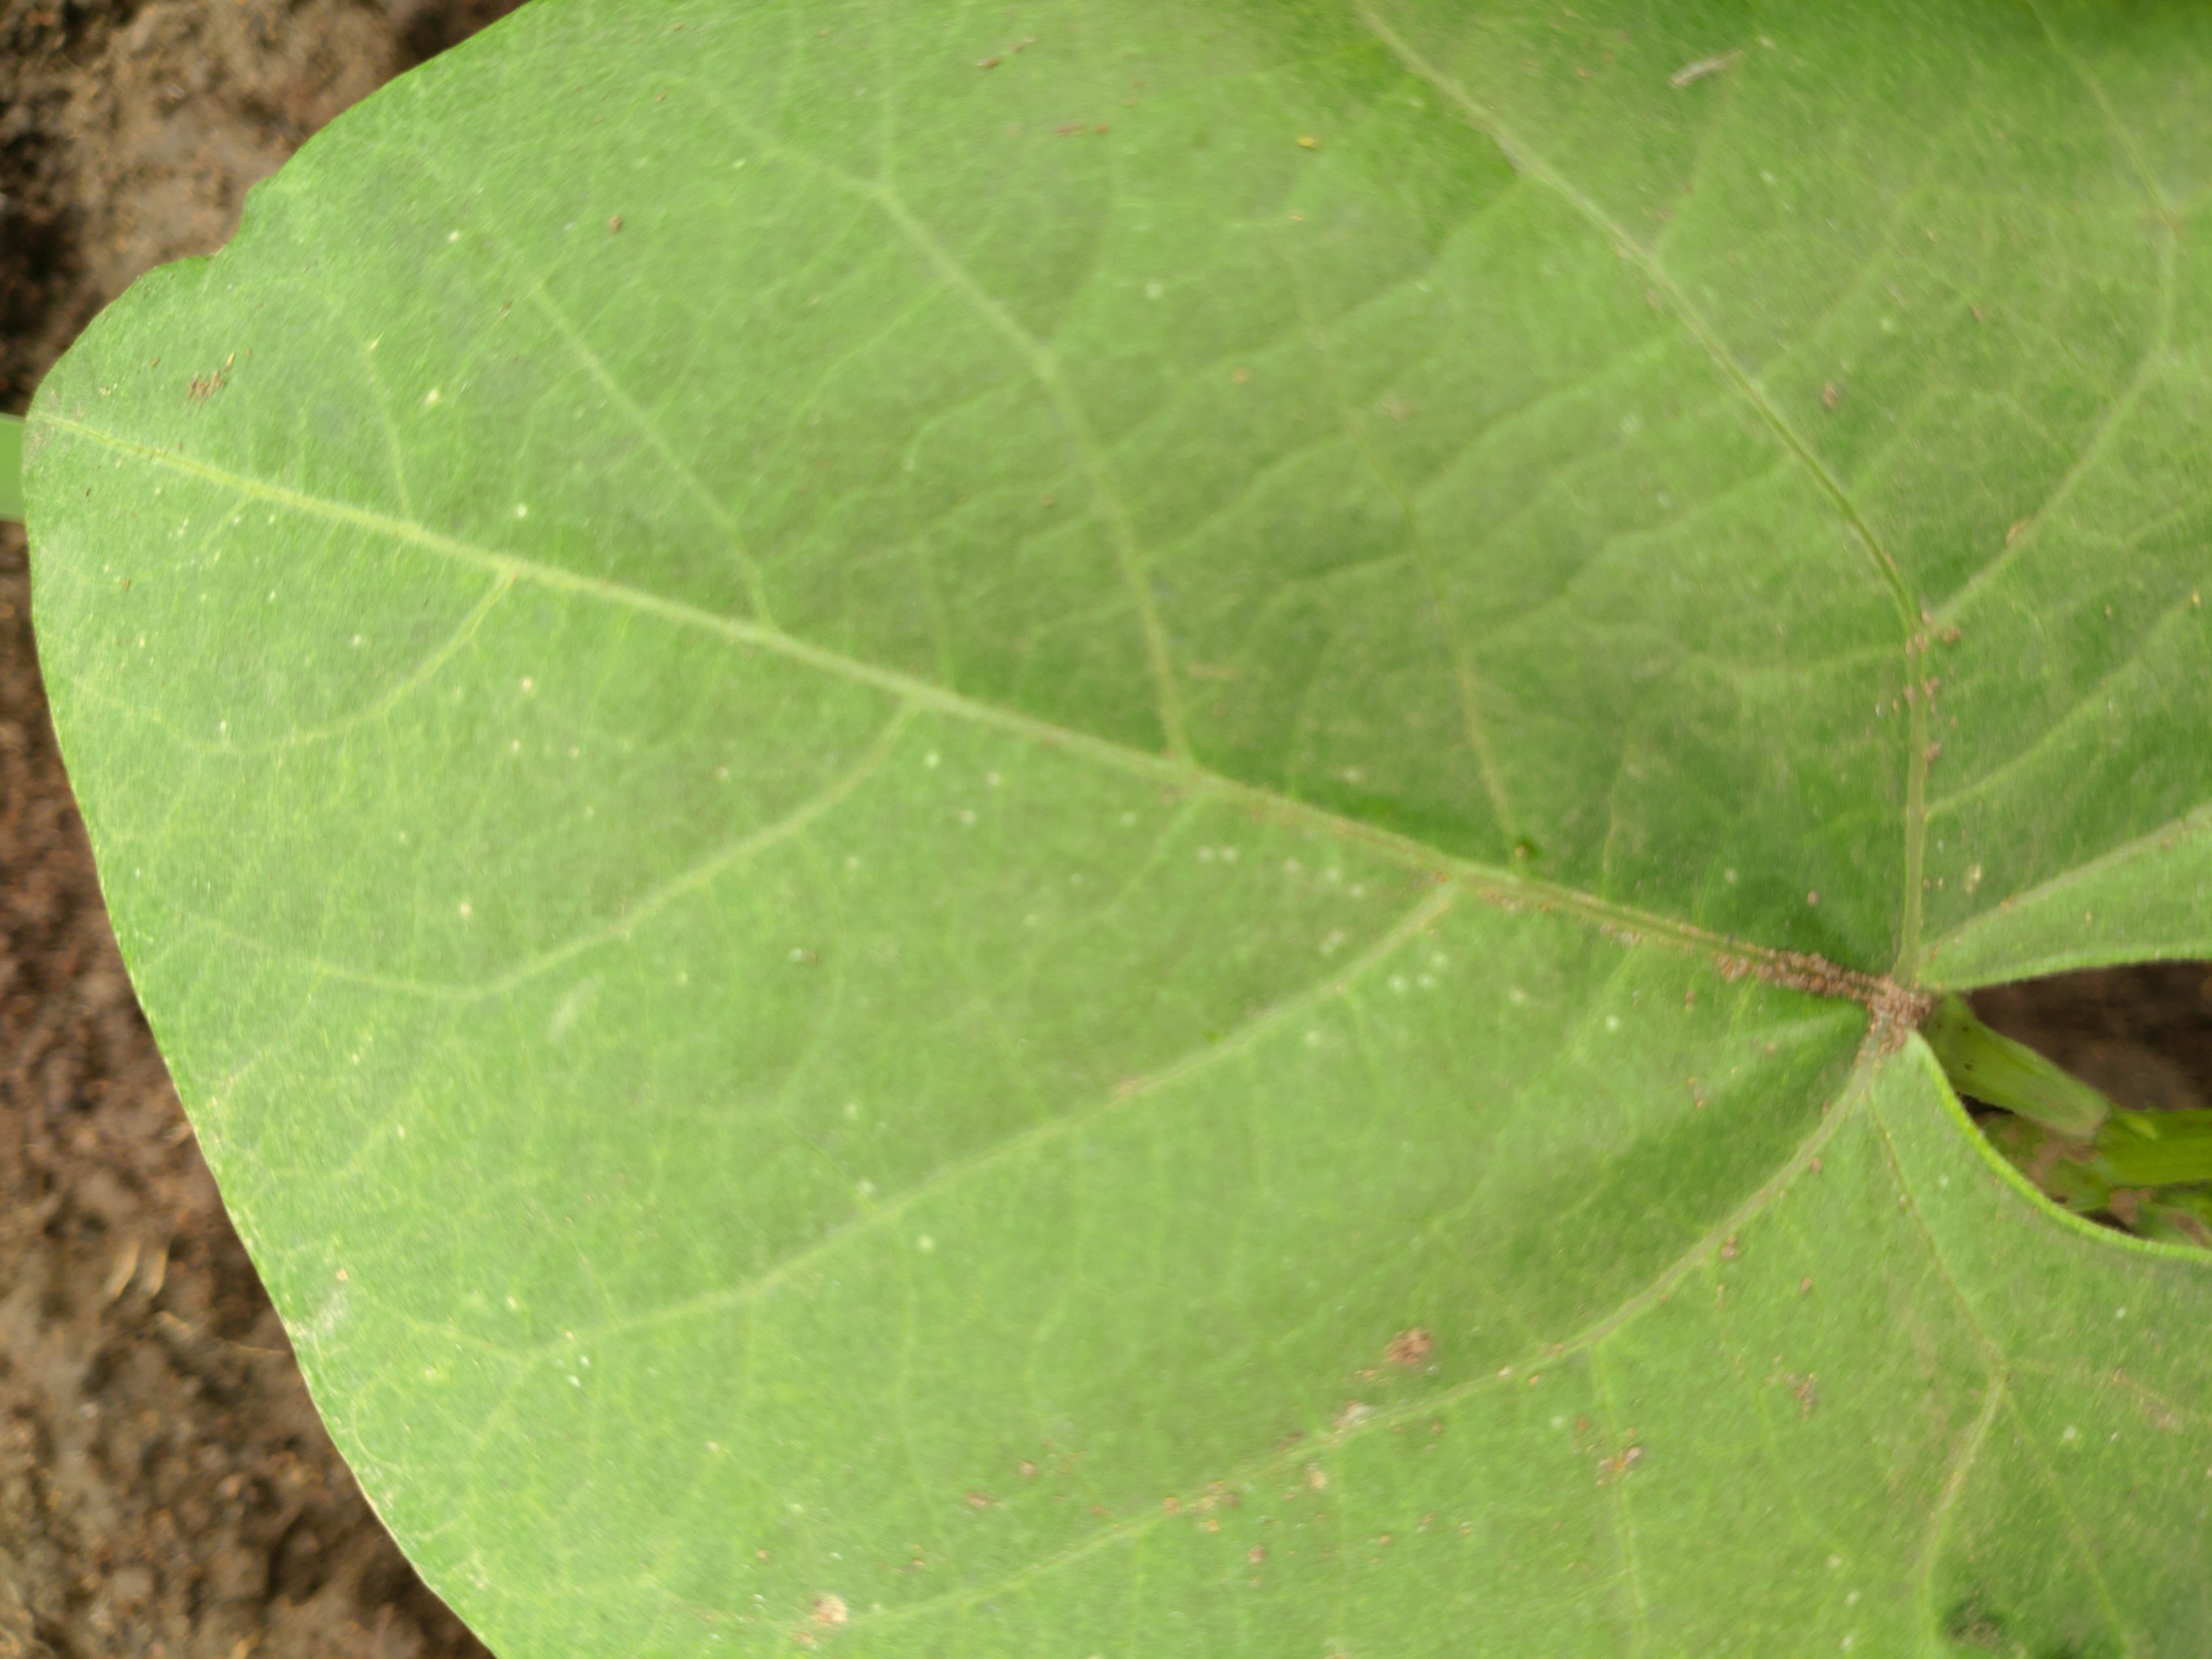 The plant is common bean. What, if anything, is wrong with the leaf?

healthy
